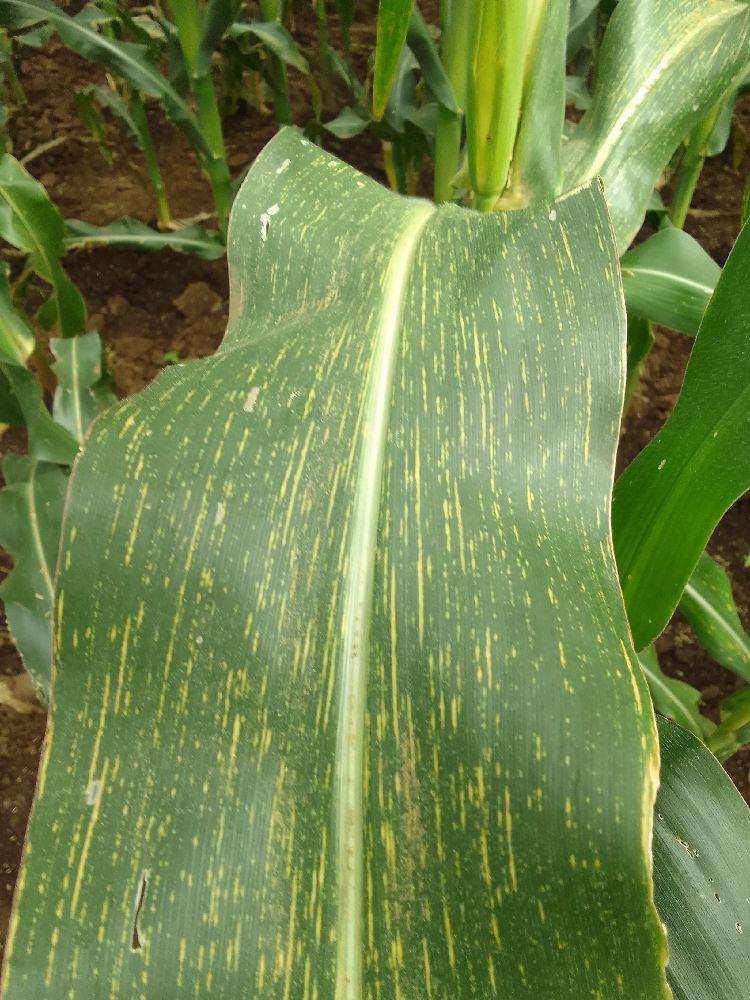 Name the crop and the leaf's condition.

maize, maize streak virus
